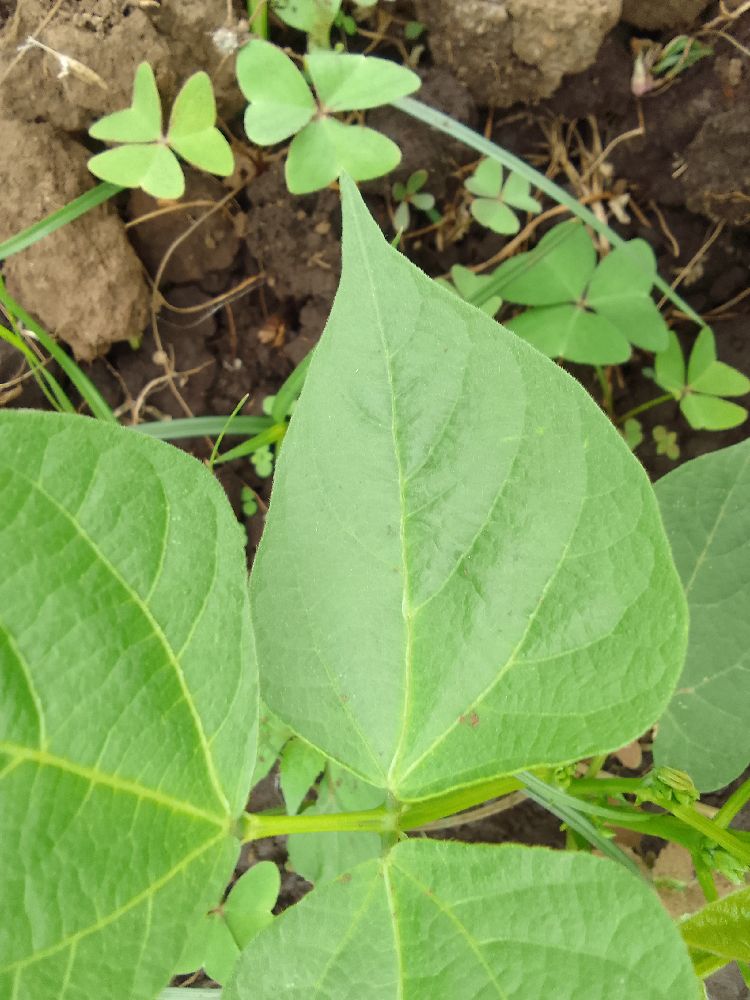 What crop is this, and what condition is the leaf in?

common bean, healthy
